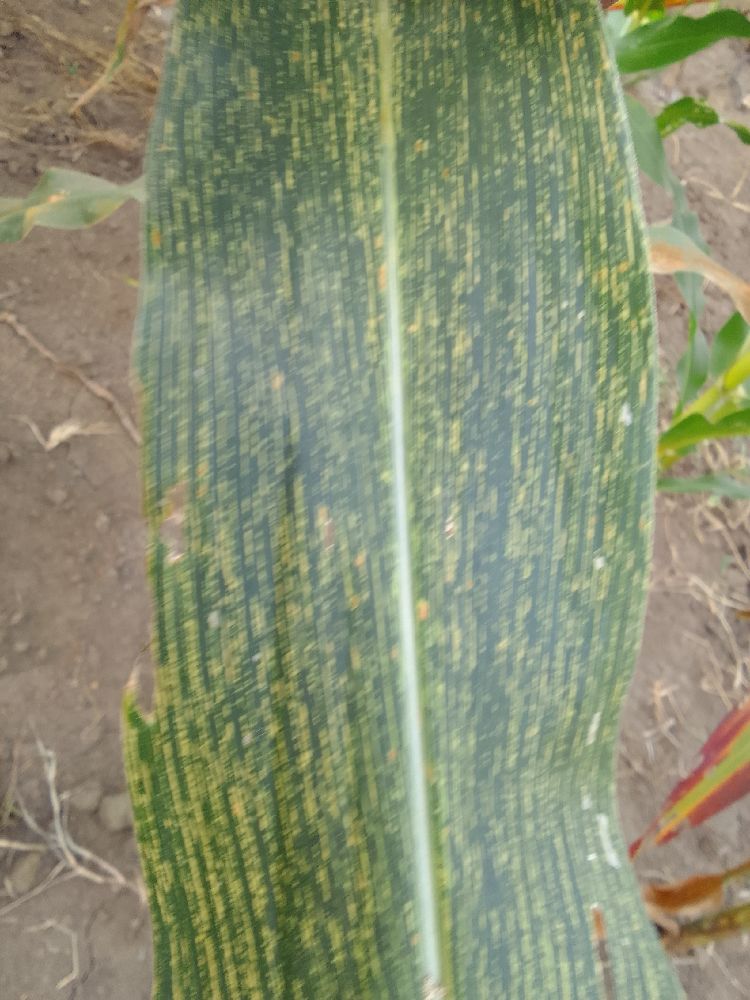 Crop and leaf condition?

maize, maize streak virus
